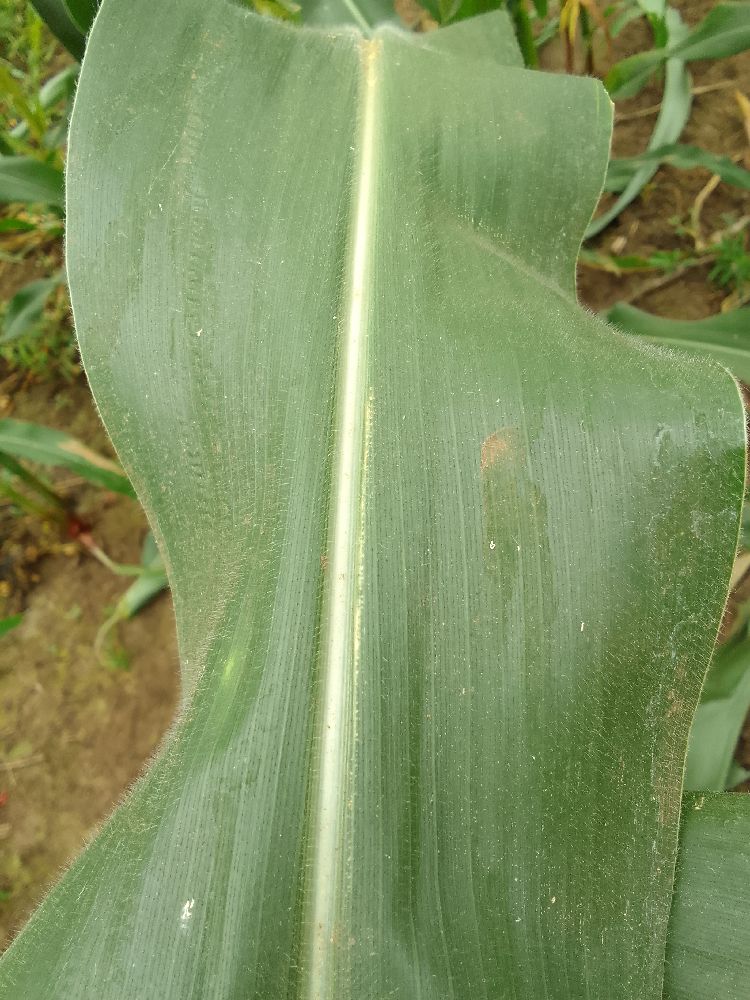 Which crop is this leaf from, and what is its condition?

maize, healthy
